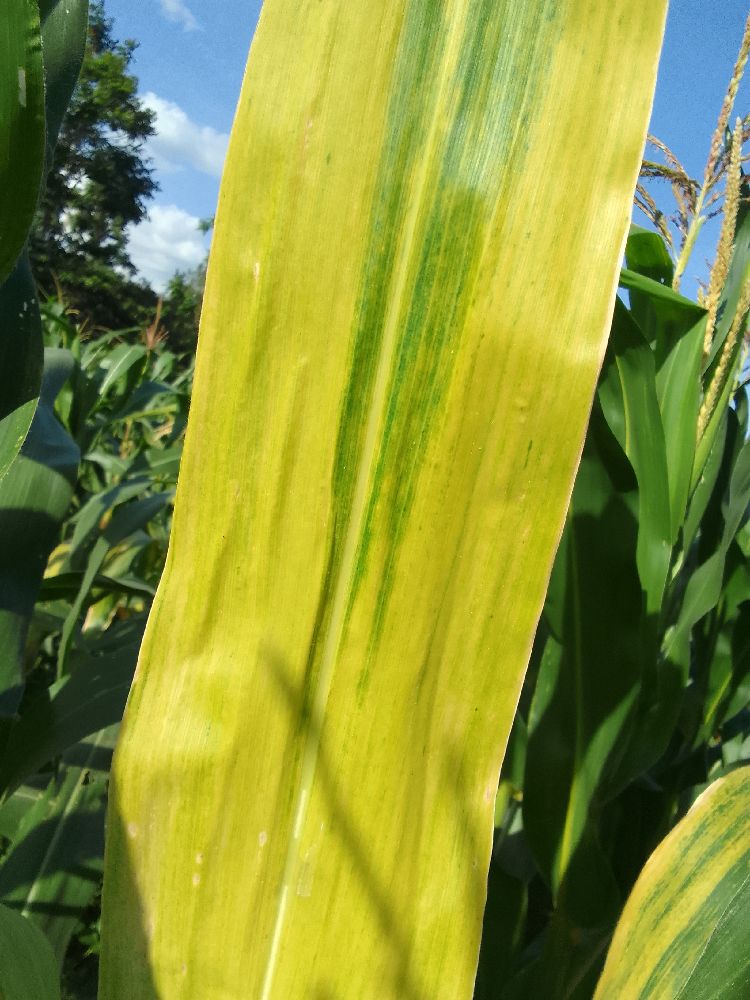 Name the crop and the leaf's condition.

maize, maize lethal necrosis
